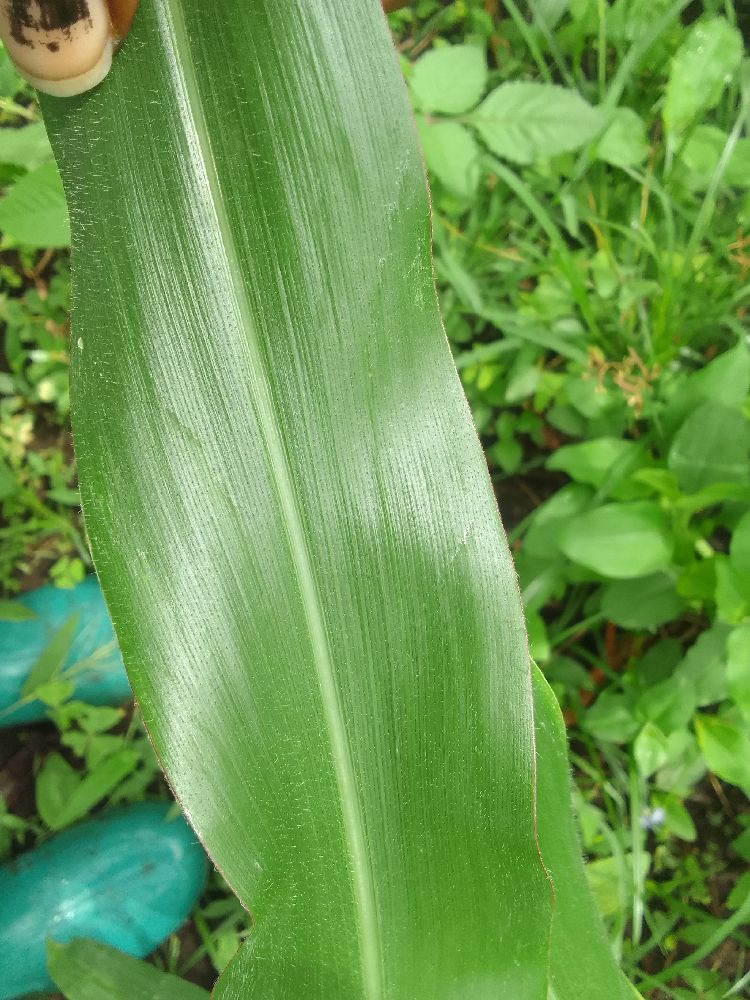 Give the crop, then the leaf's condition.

maize, healthy
